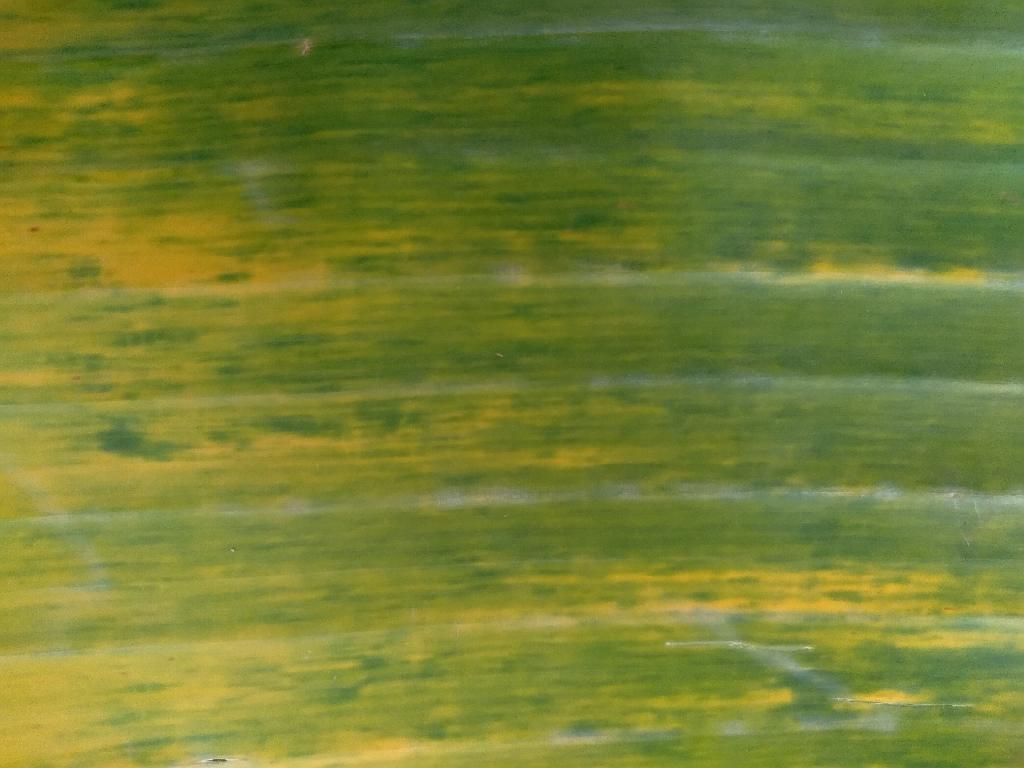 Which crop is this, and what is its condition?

banana, fusarium wilt race 1
